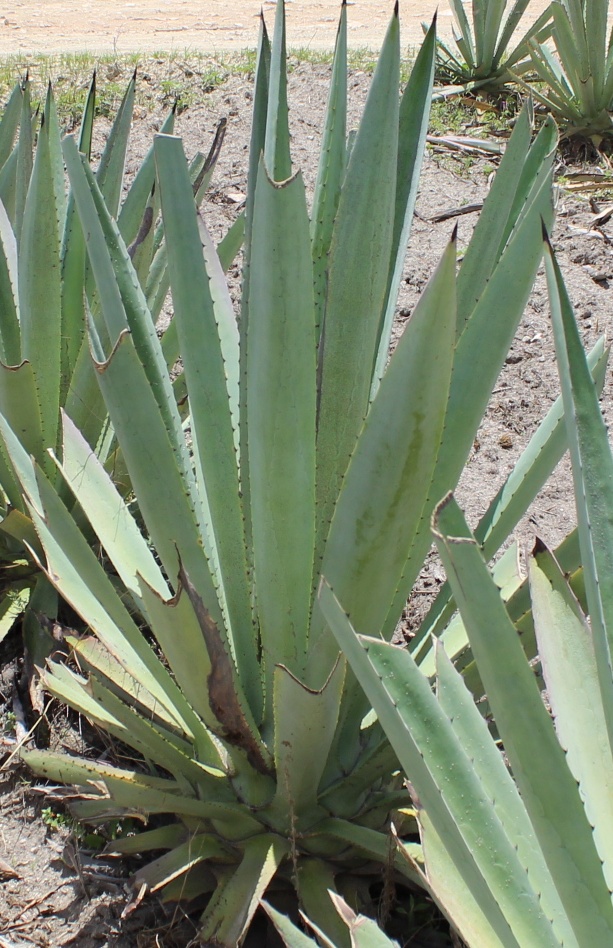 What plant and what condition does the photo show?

agave, yellow
